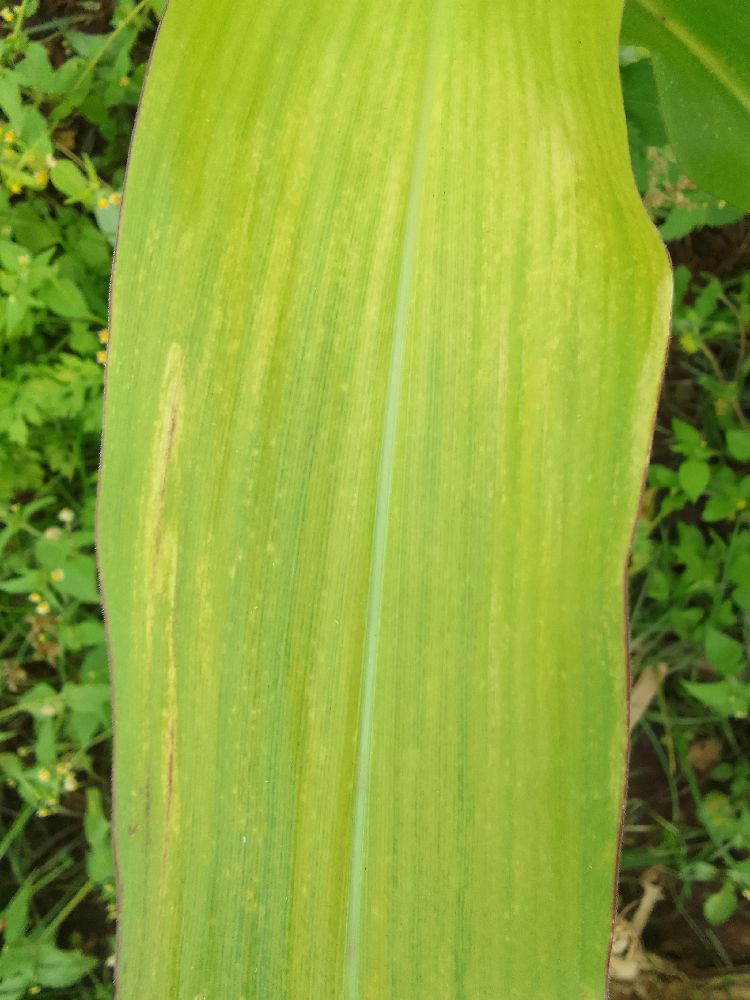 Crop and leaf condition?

maize, maize lethal necrosis
